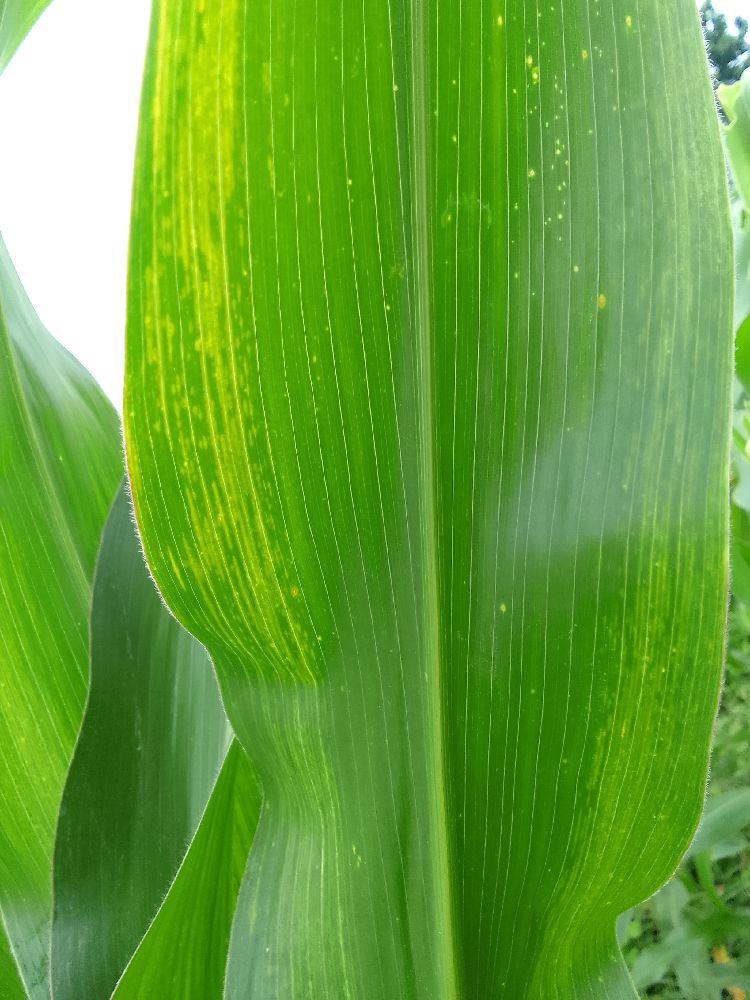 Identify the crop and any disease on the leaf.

maize, maize lethal necrosis
